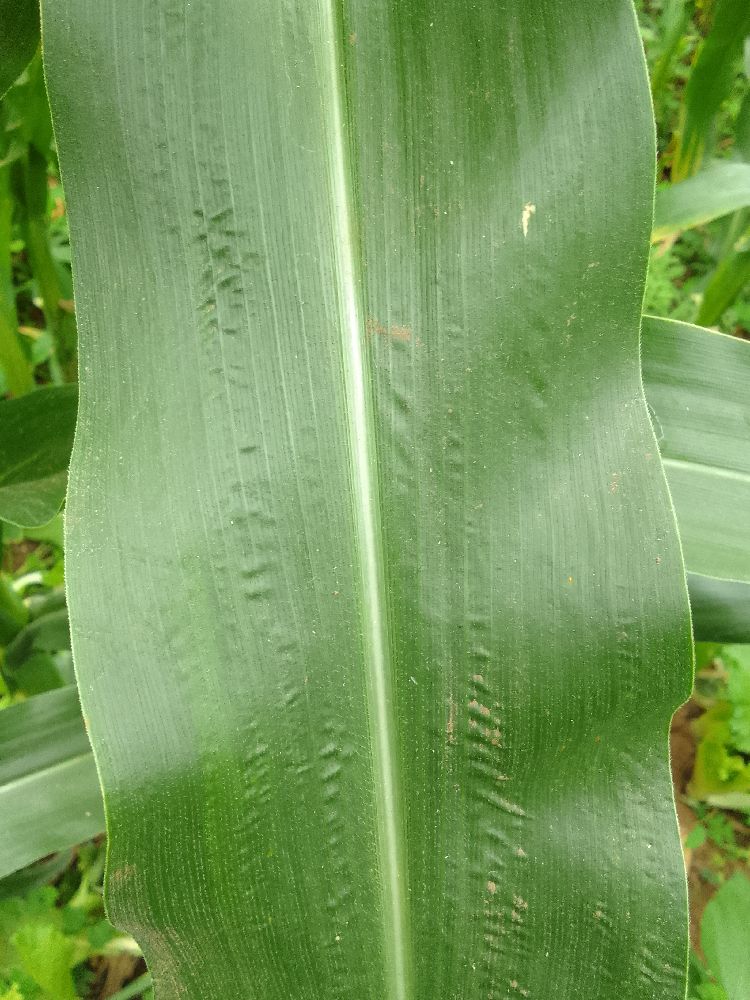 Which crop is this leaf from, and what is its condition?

maize, healthy
